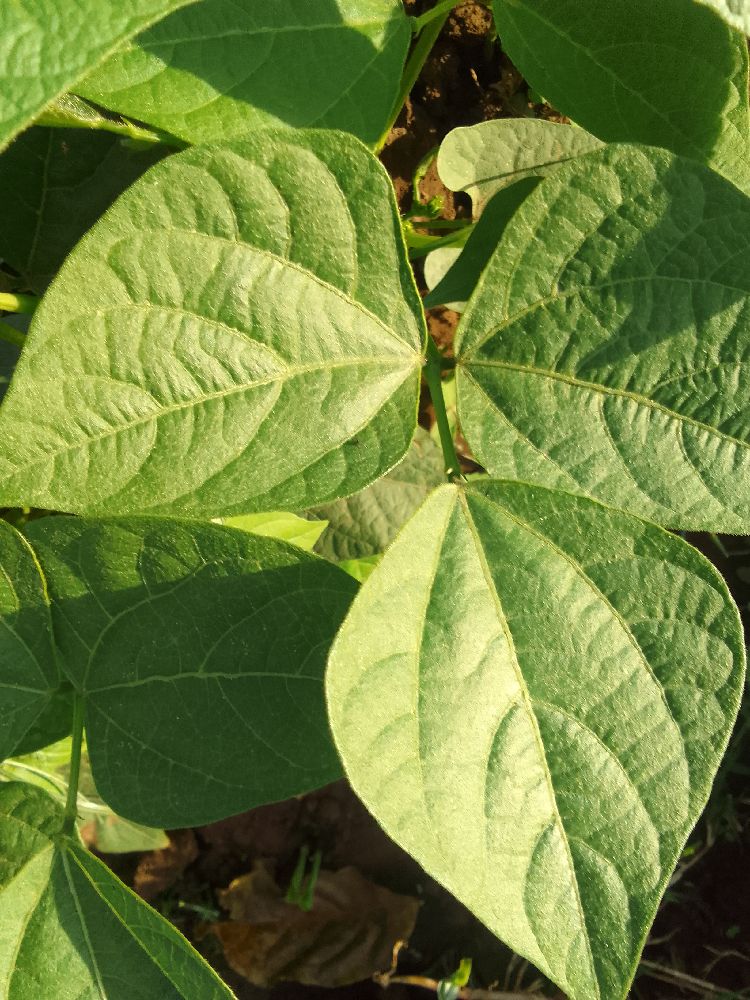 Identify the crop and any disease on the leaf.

common bean, healthy
